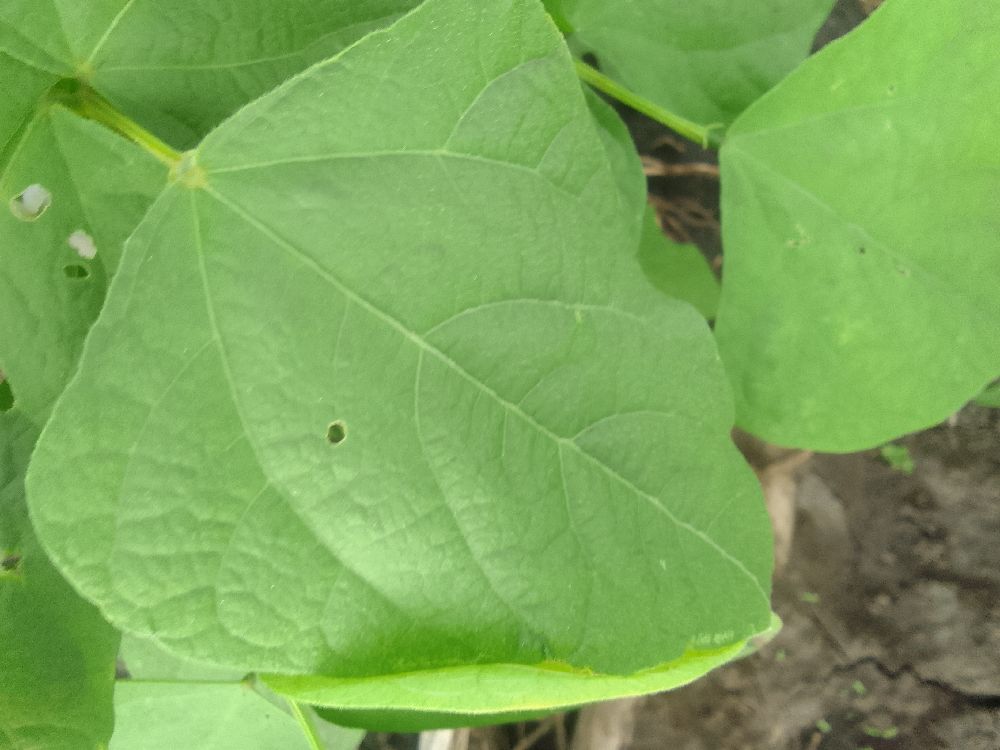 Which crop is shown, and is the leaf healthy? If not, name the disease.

common bean, healthy
